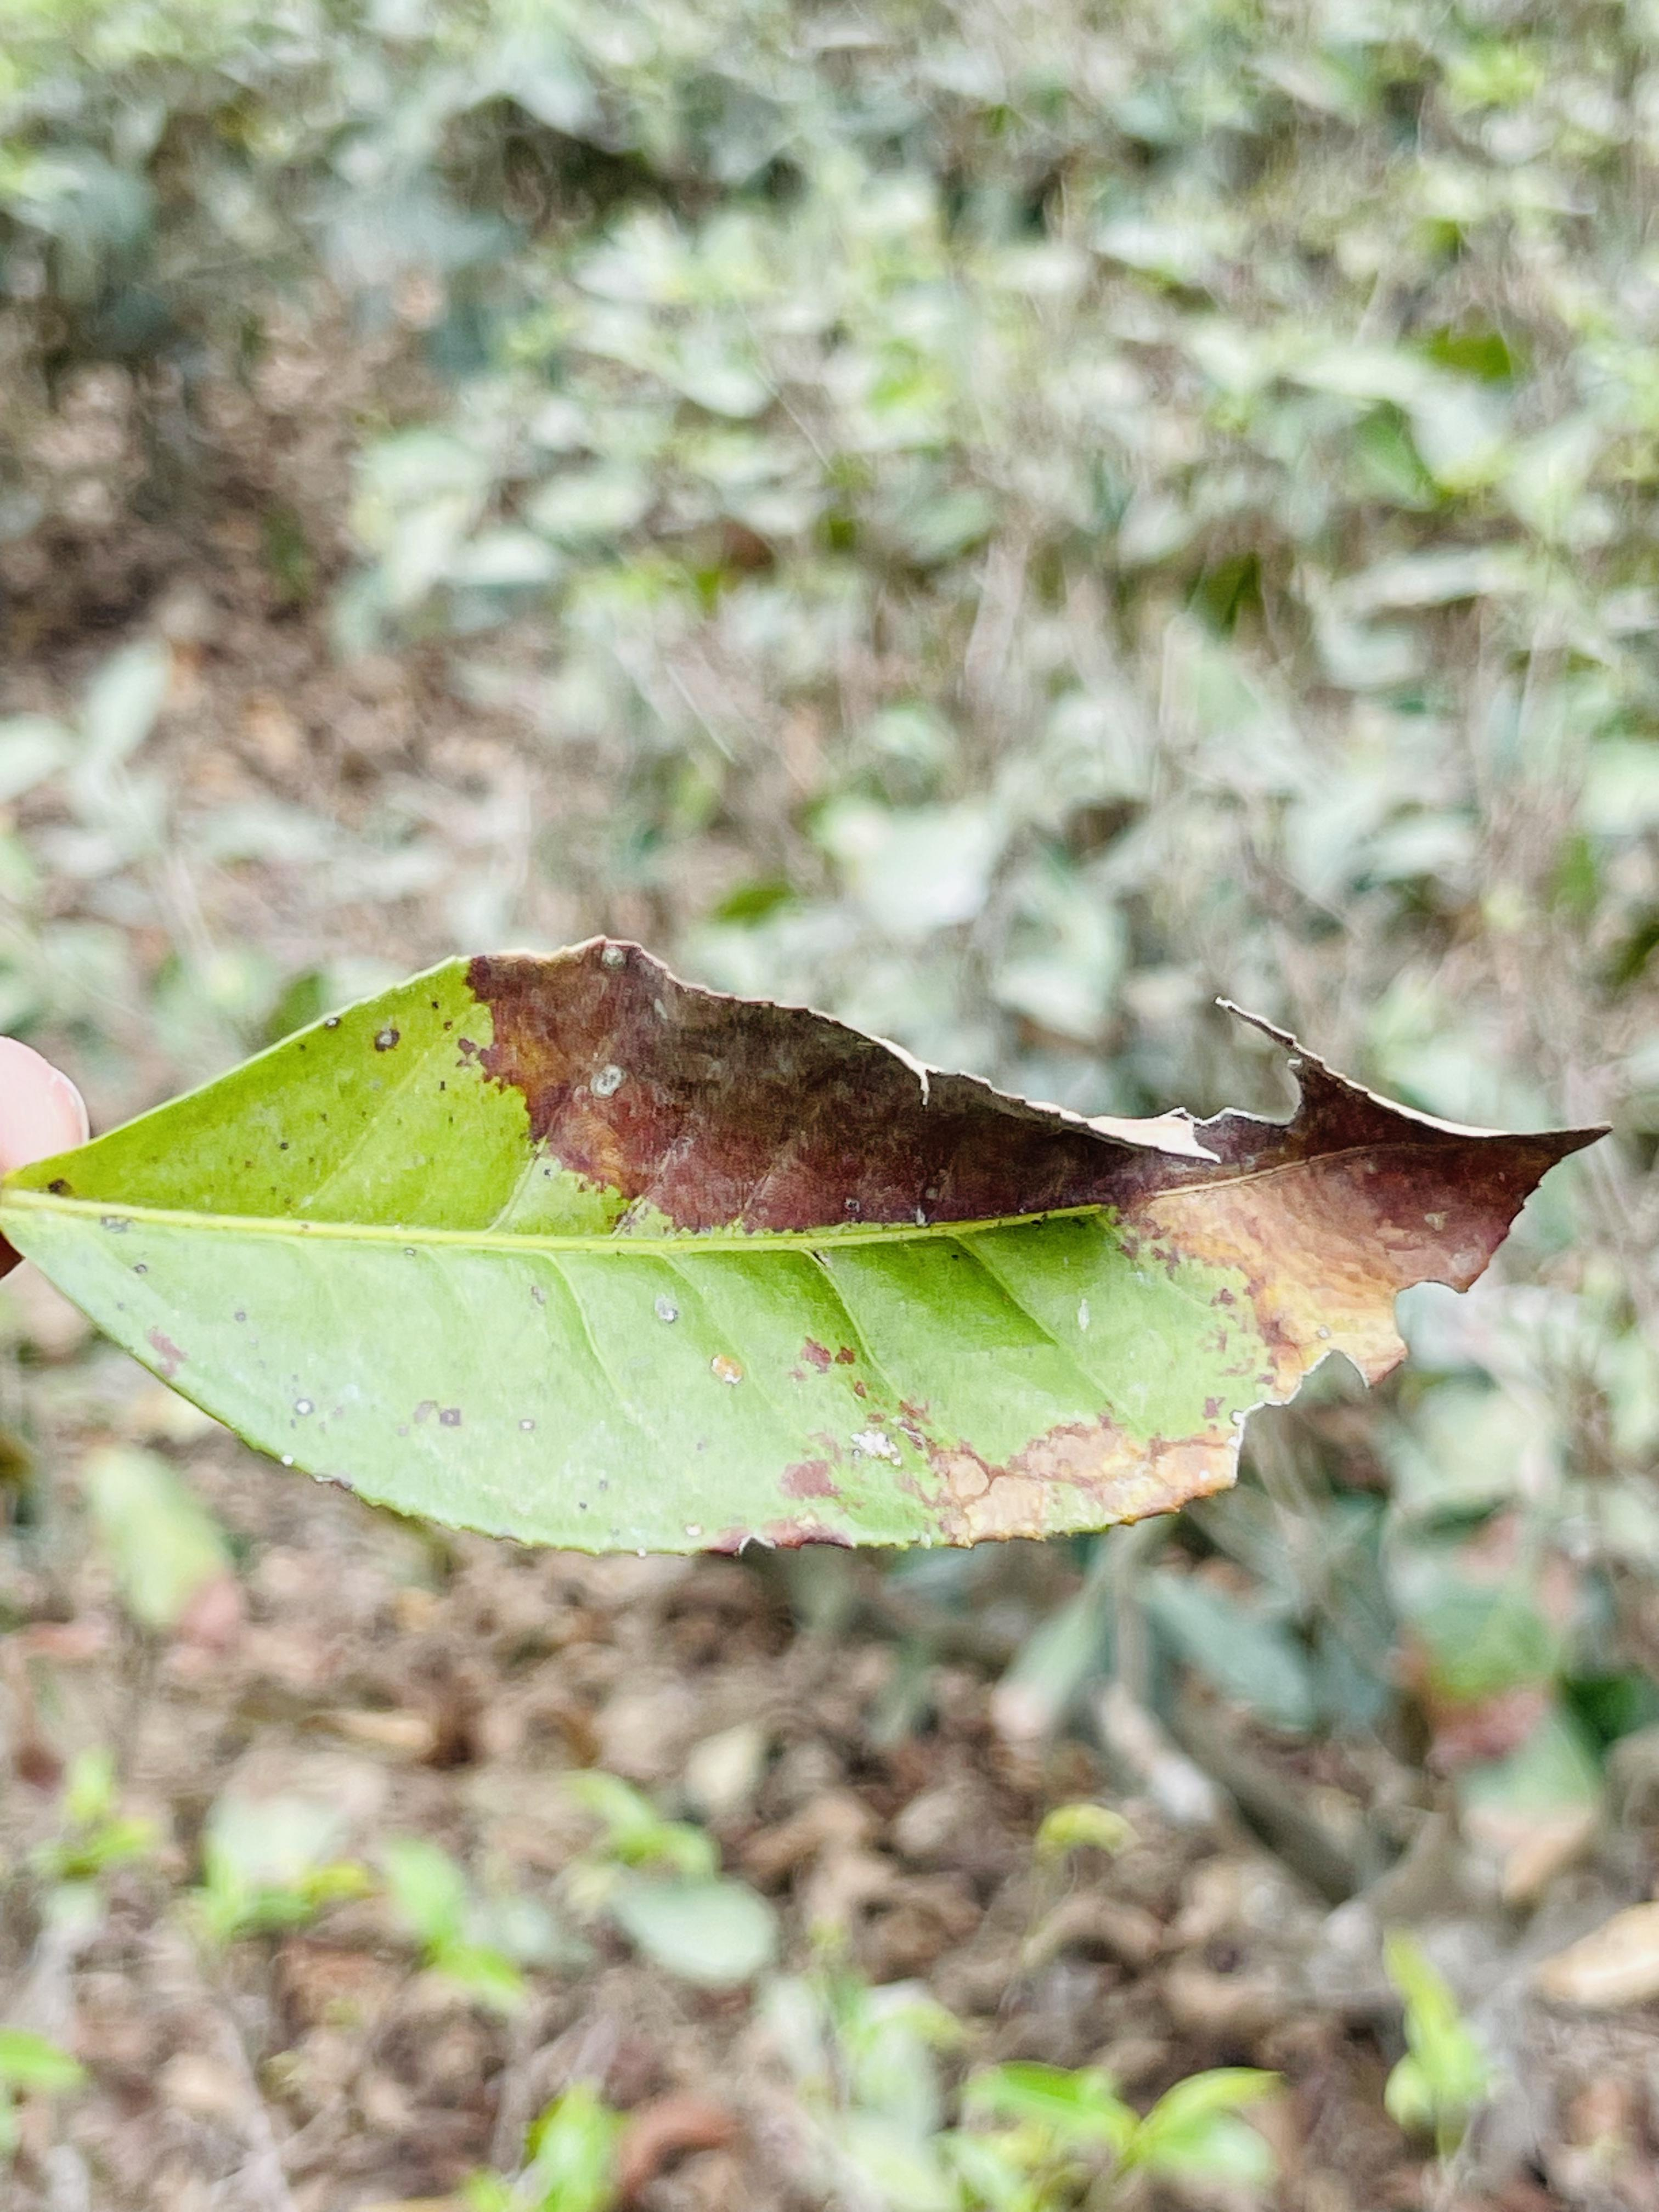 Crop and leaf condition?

tea, blight
